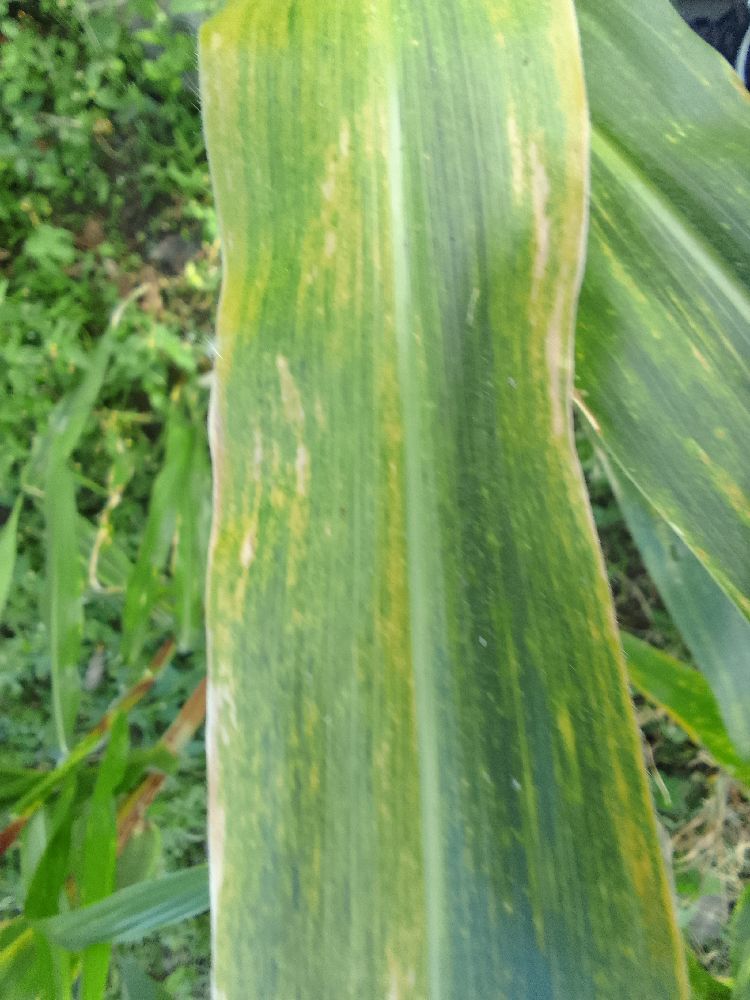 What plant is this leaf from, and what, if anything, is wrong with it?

maize, maize lethal necrosis
